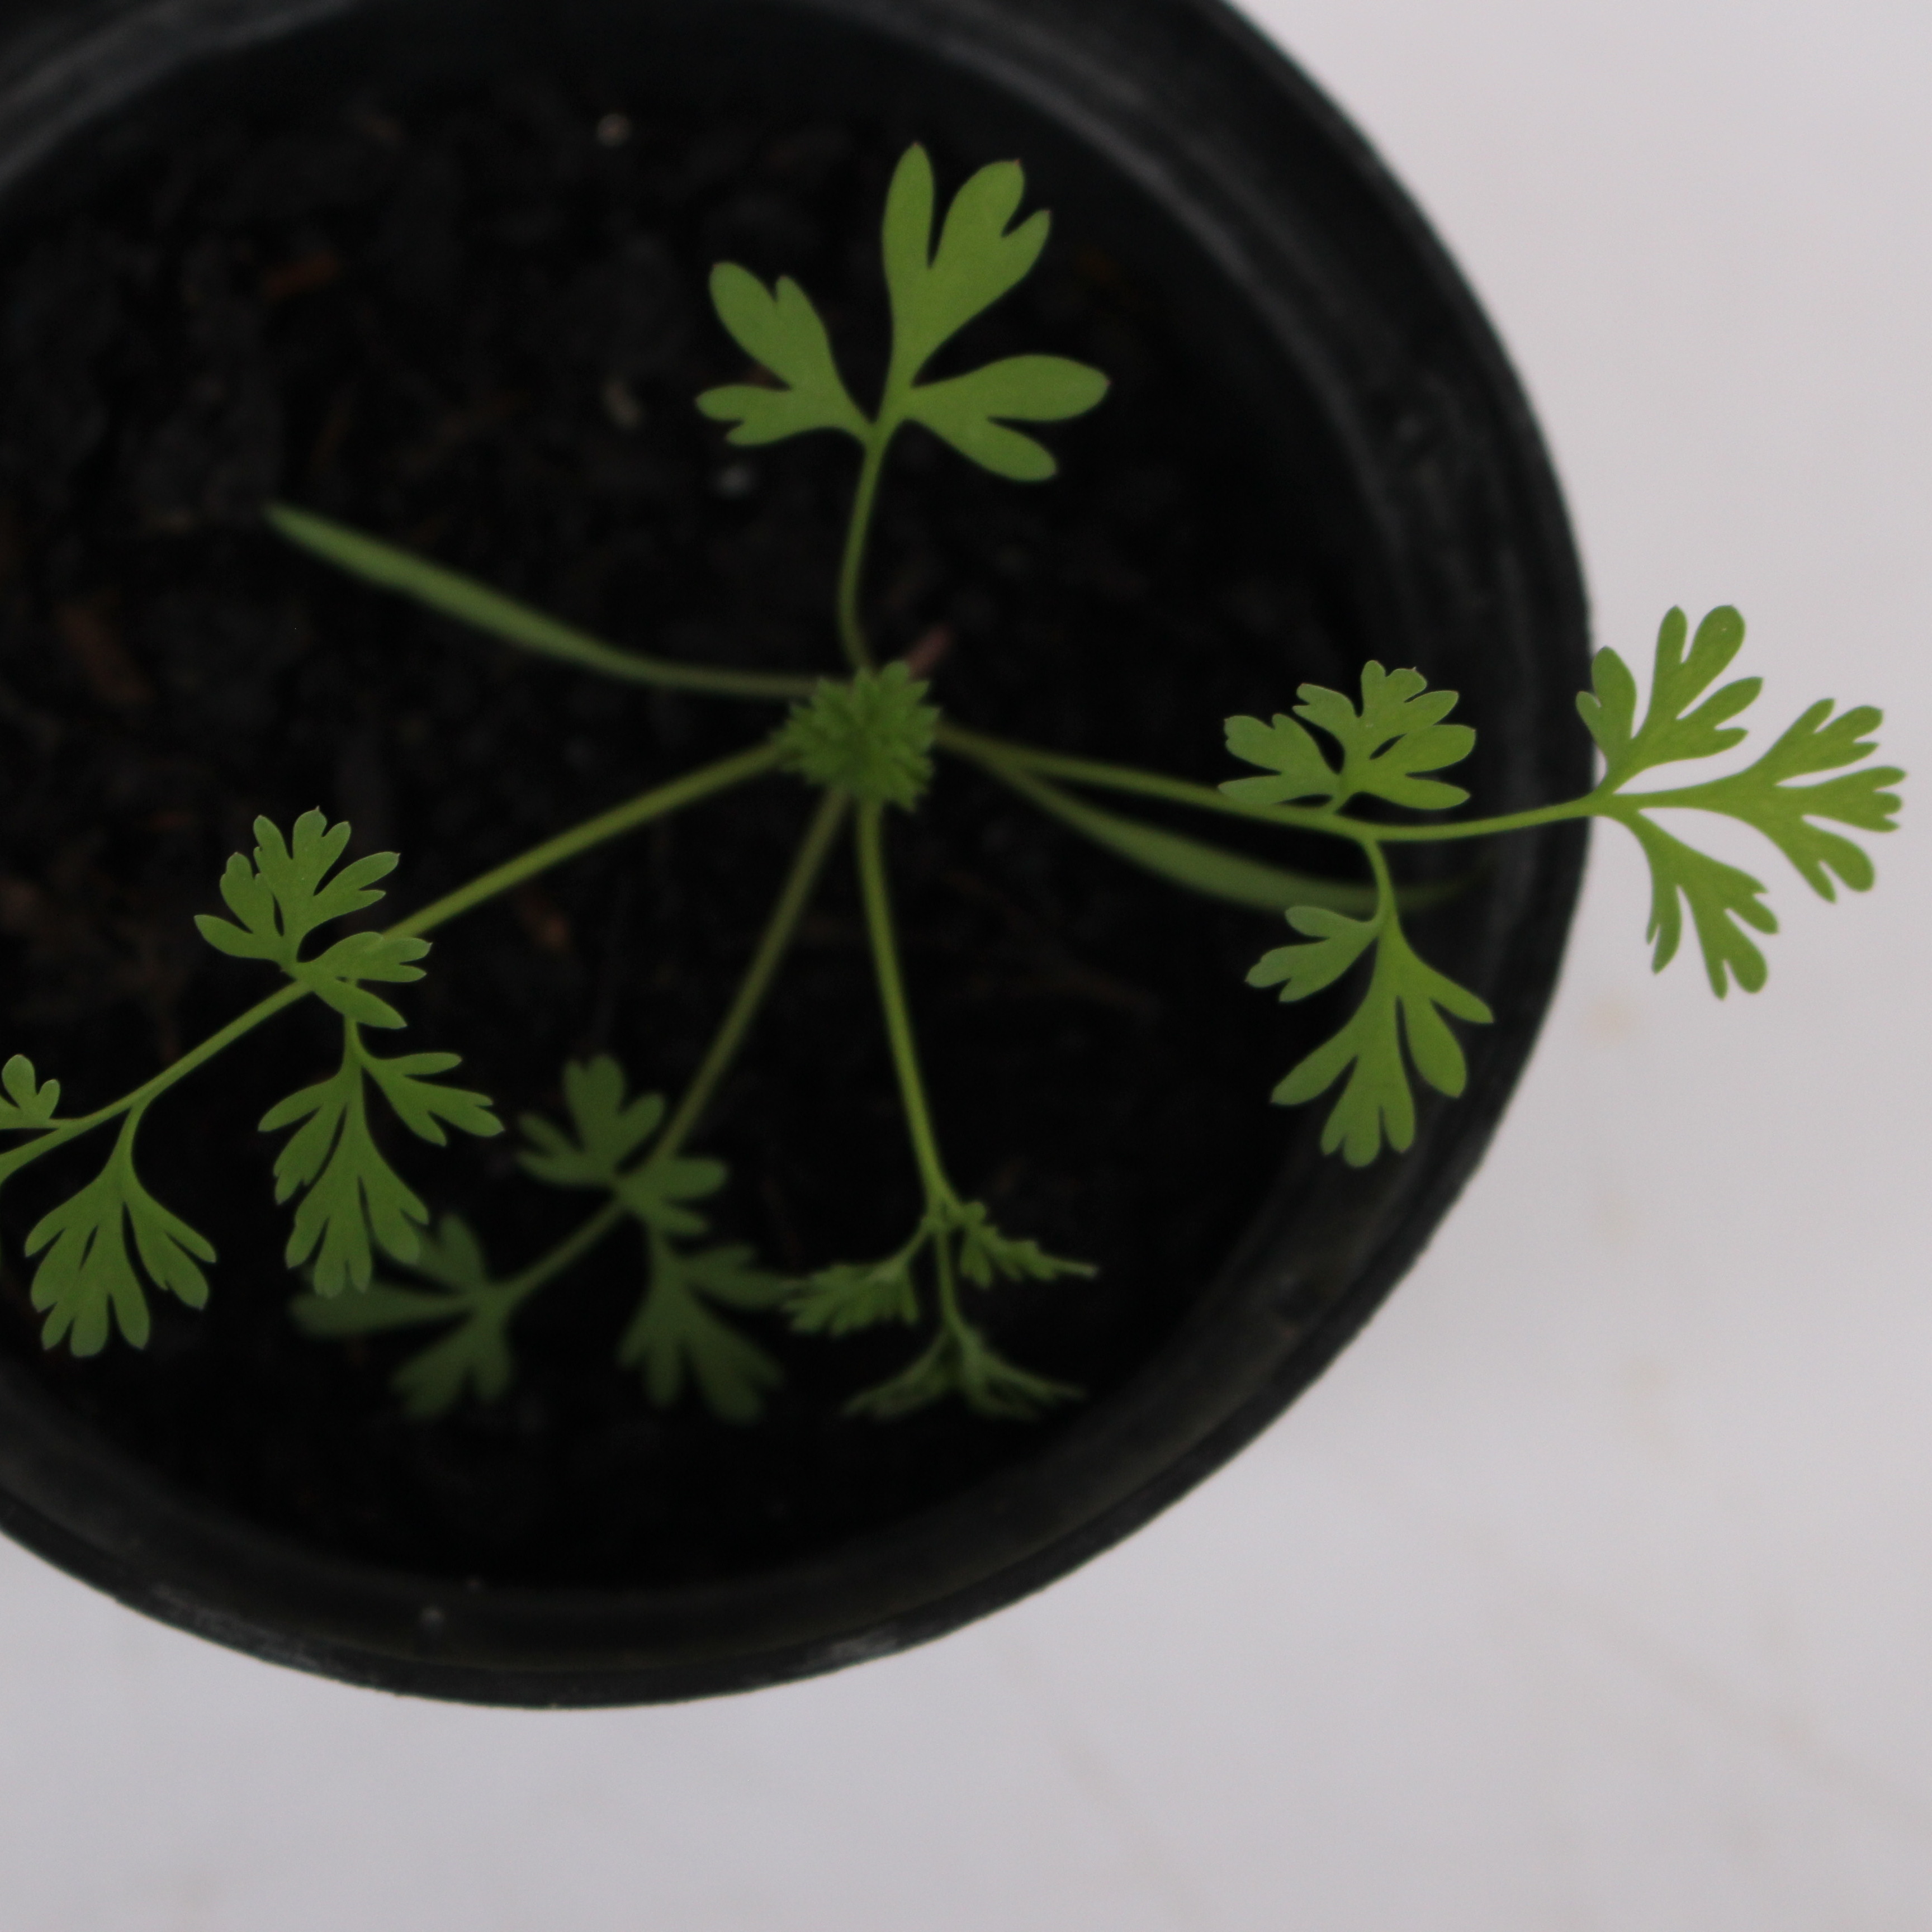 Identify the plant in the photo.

Fumaria officinalis
